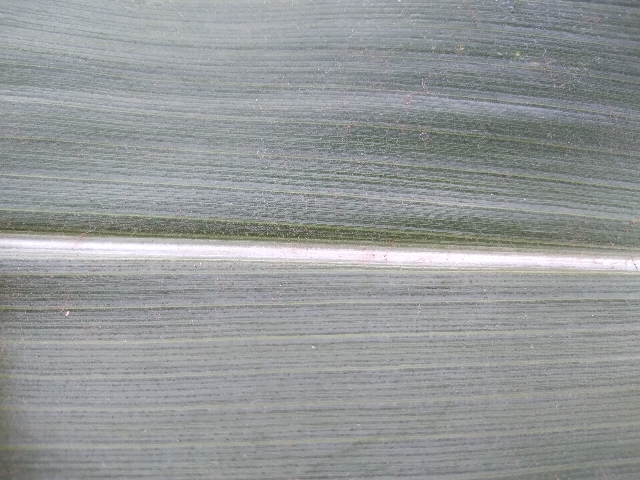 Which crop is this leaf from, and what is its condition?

maize, healthy
